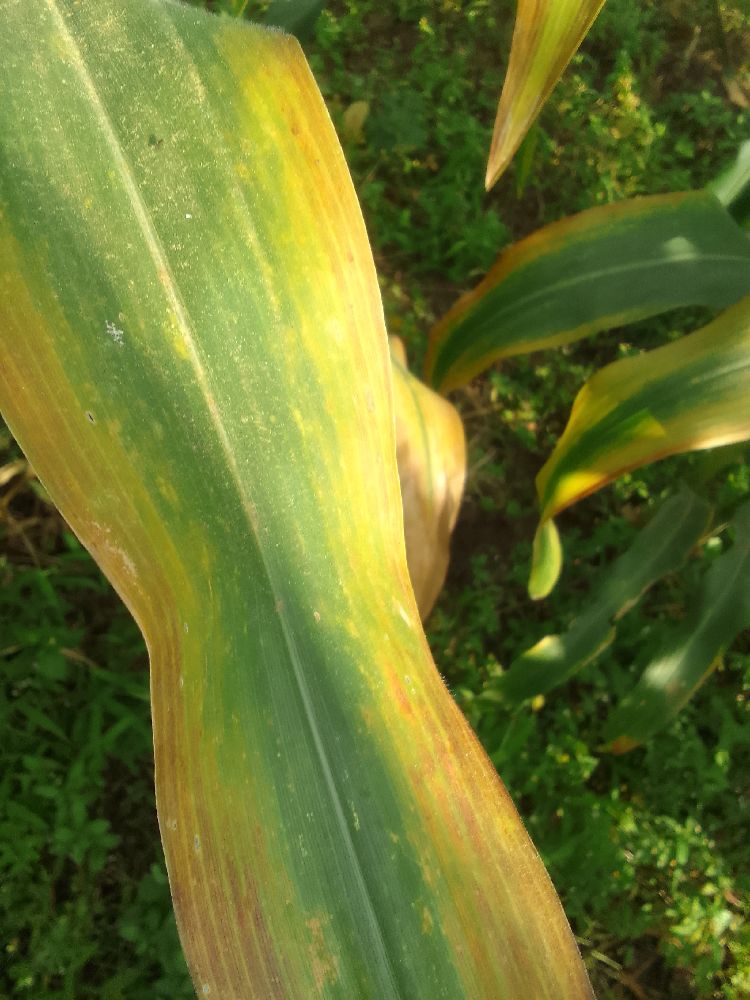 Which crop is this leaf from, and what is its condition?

maize, maize lethal necrosis
